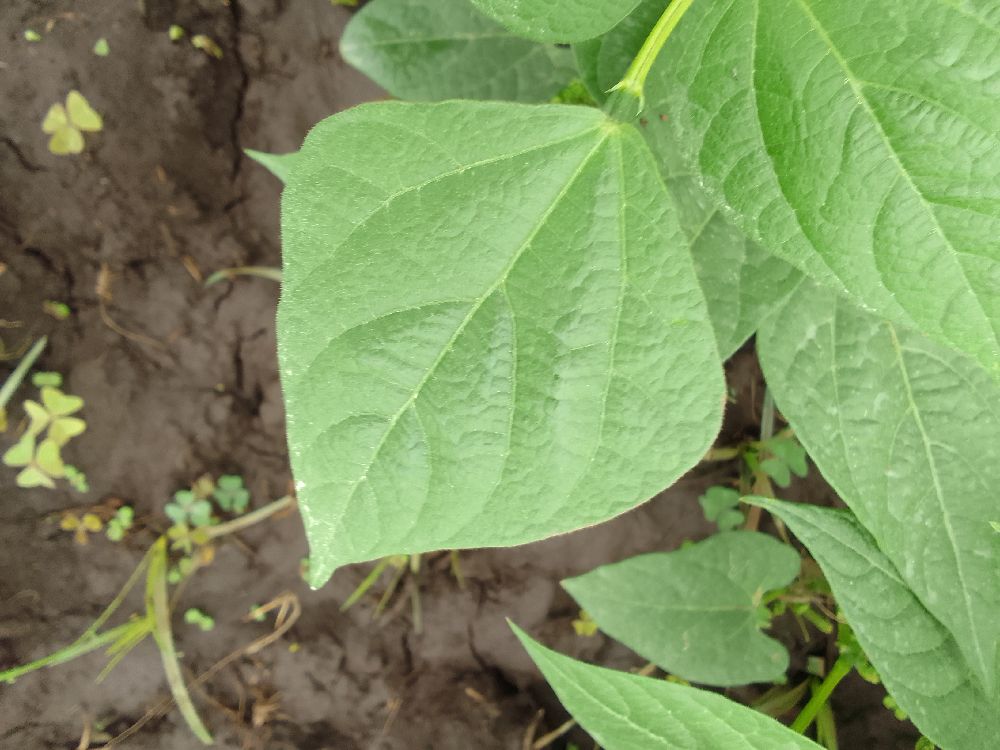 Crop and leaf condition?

common bean, healthy
